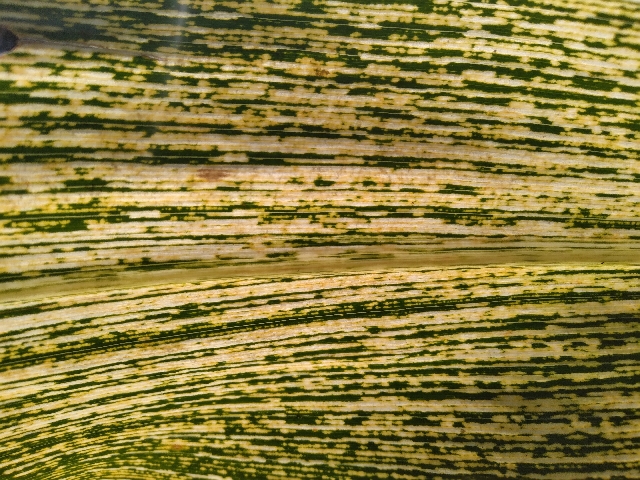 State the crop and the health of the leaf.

maize, maize streak virus
